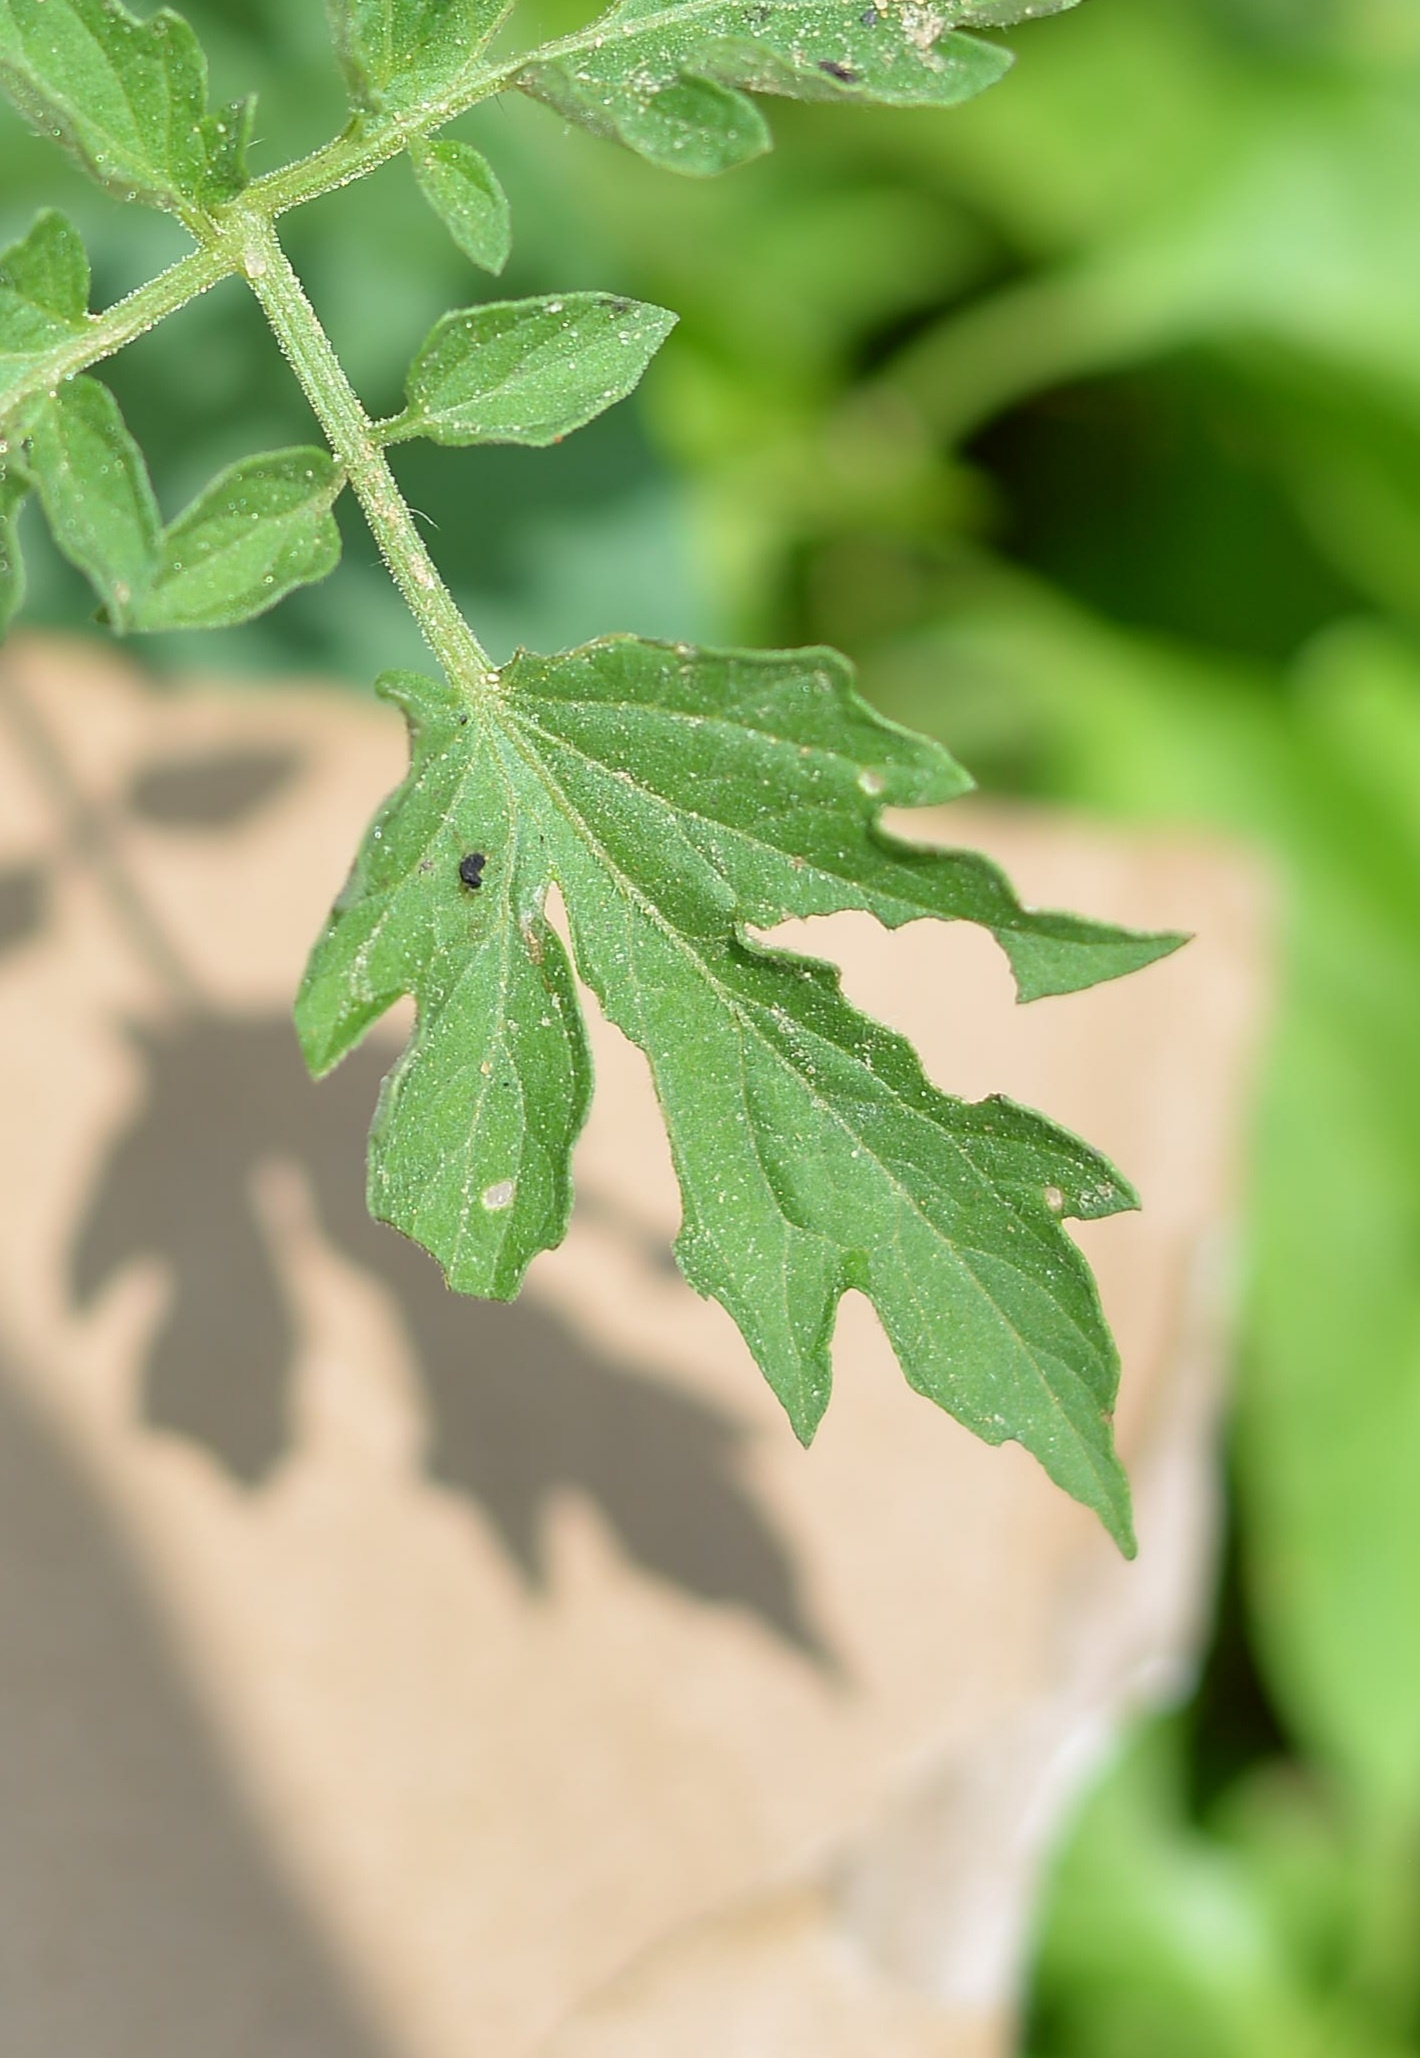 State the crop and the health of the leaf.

tomato, healthy
